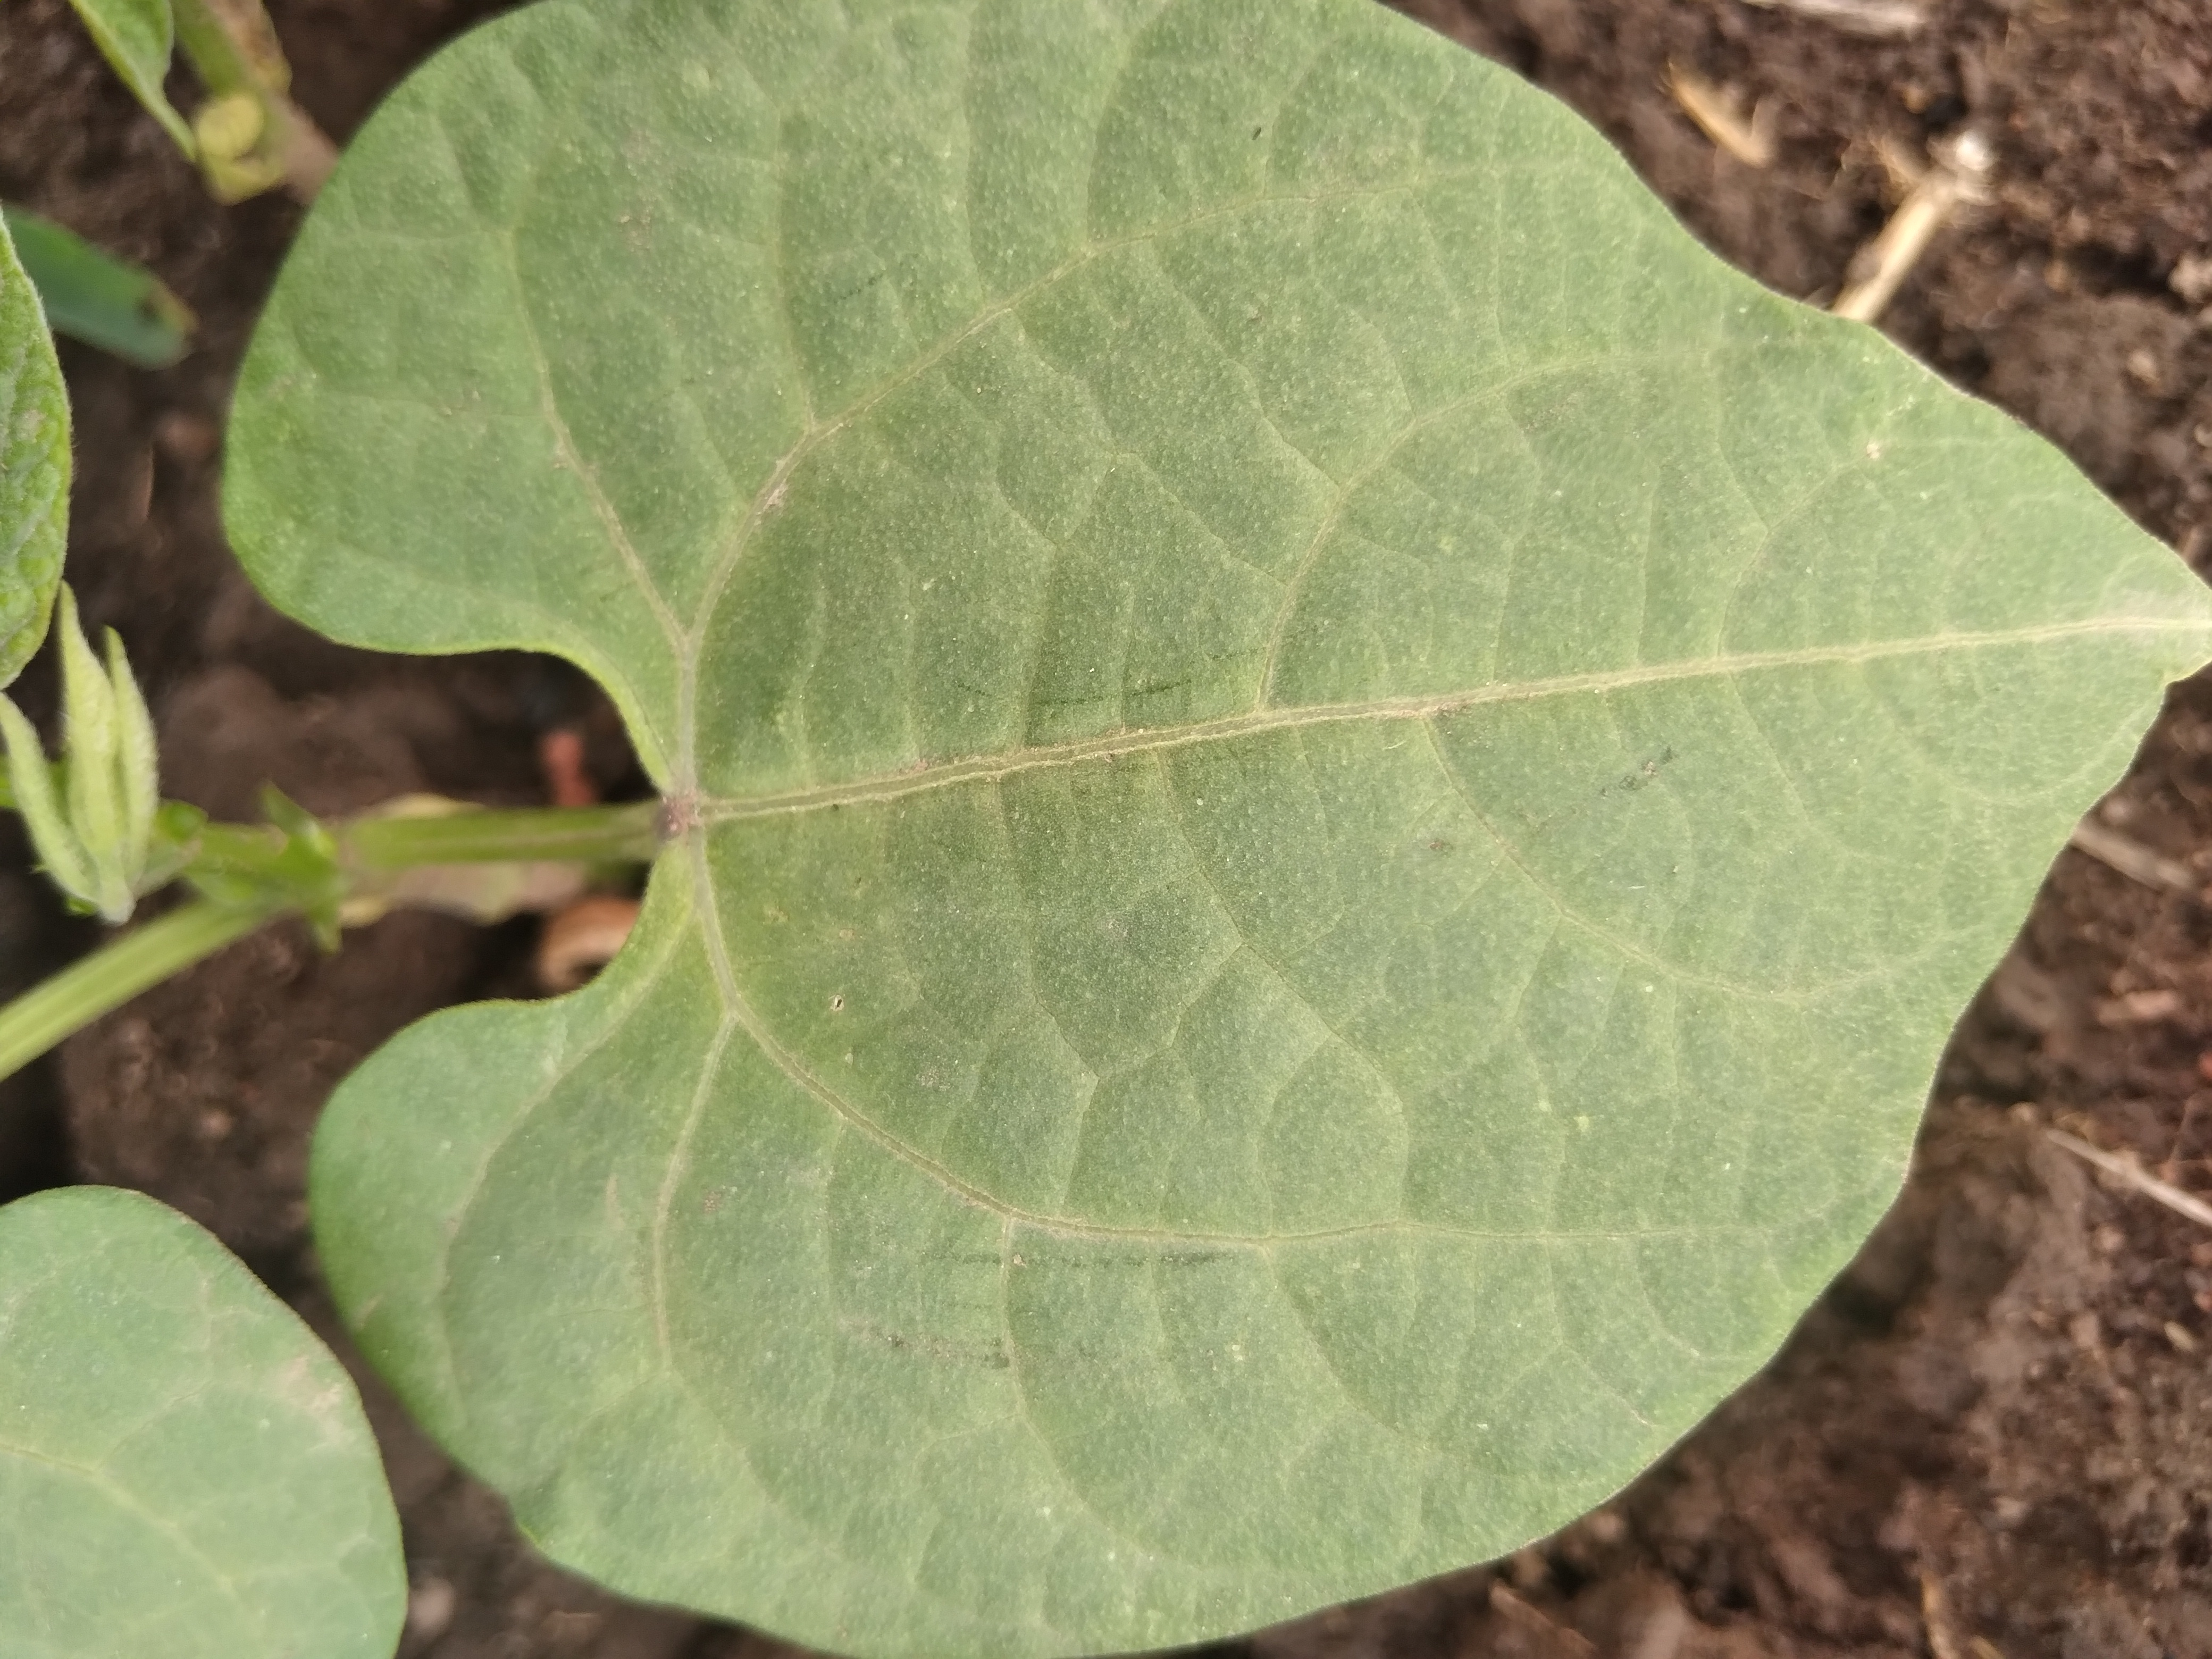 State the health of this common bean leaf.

healthy
